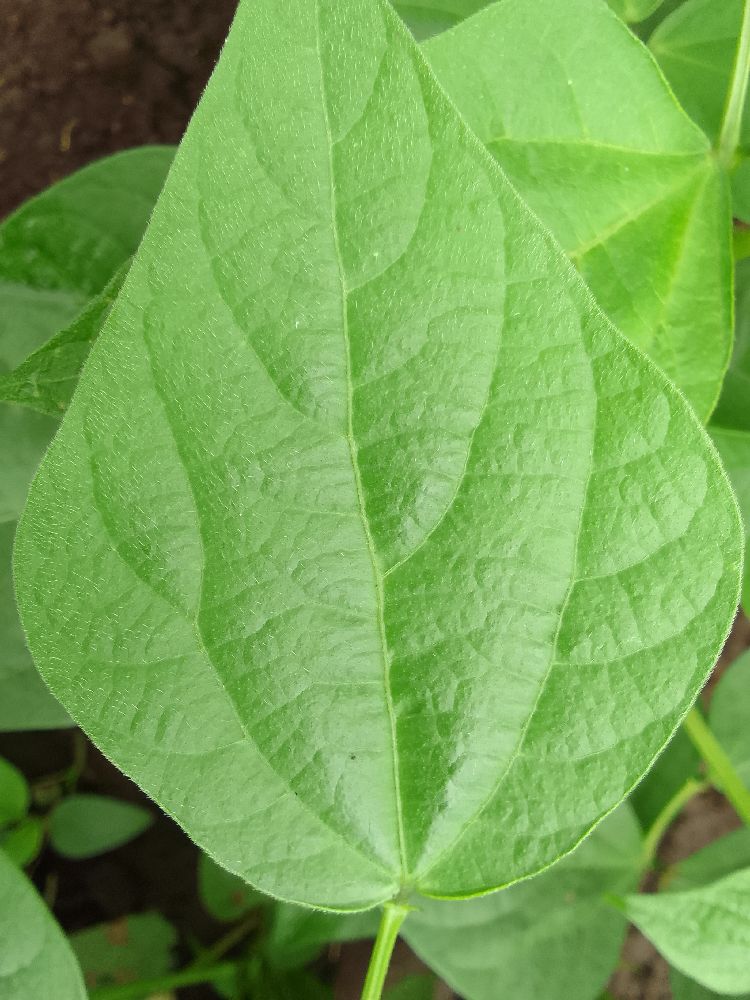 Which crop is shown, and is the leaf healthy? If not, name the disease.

common bean, healthy
